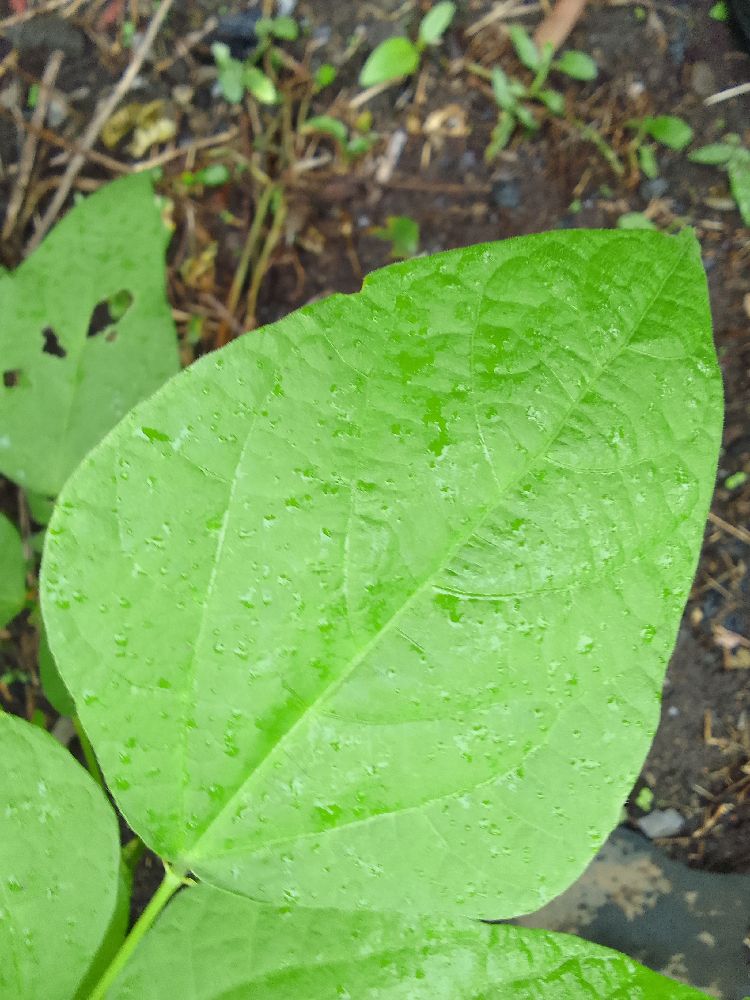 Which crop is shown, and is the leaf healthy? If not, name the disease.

common bean, healthy
